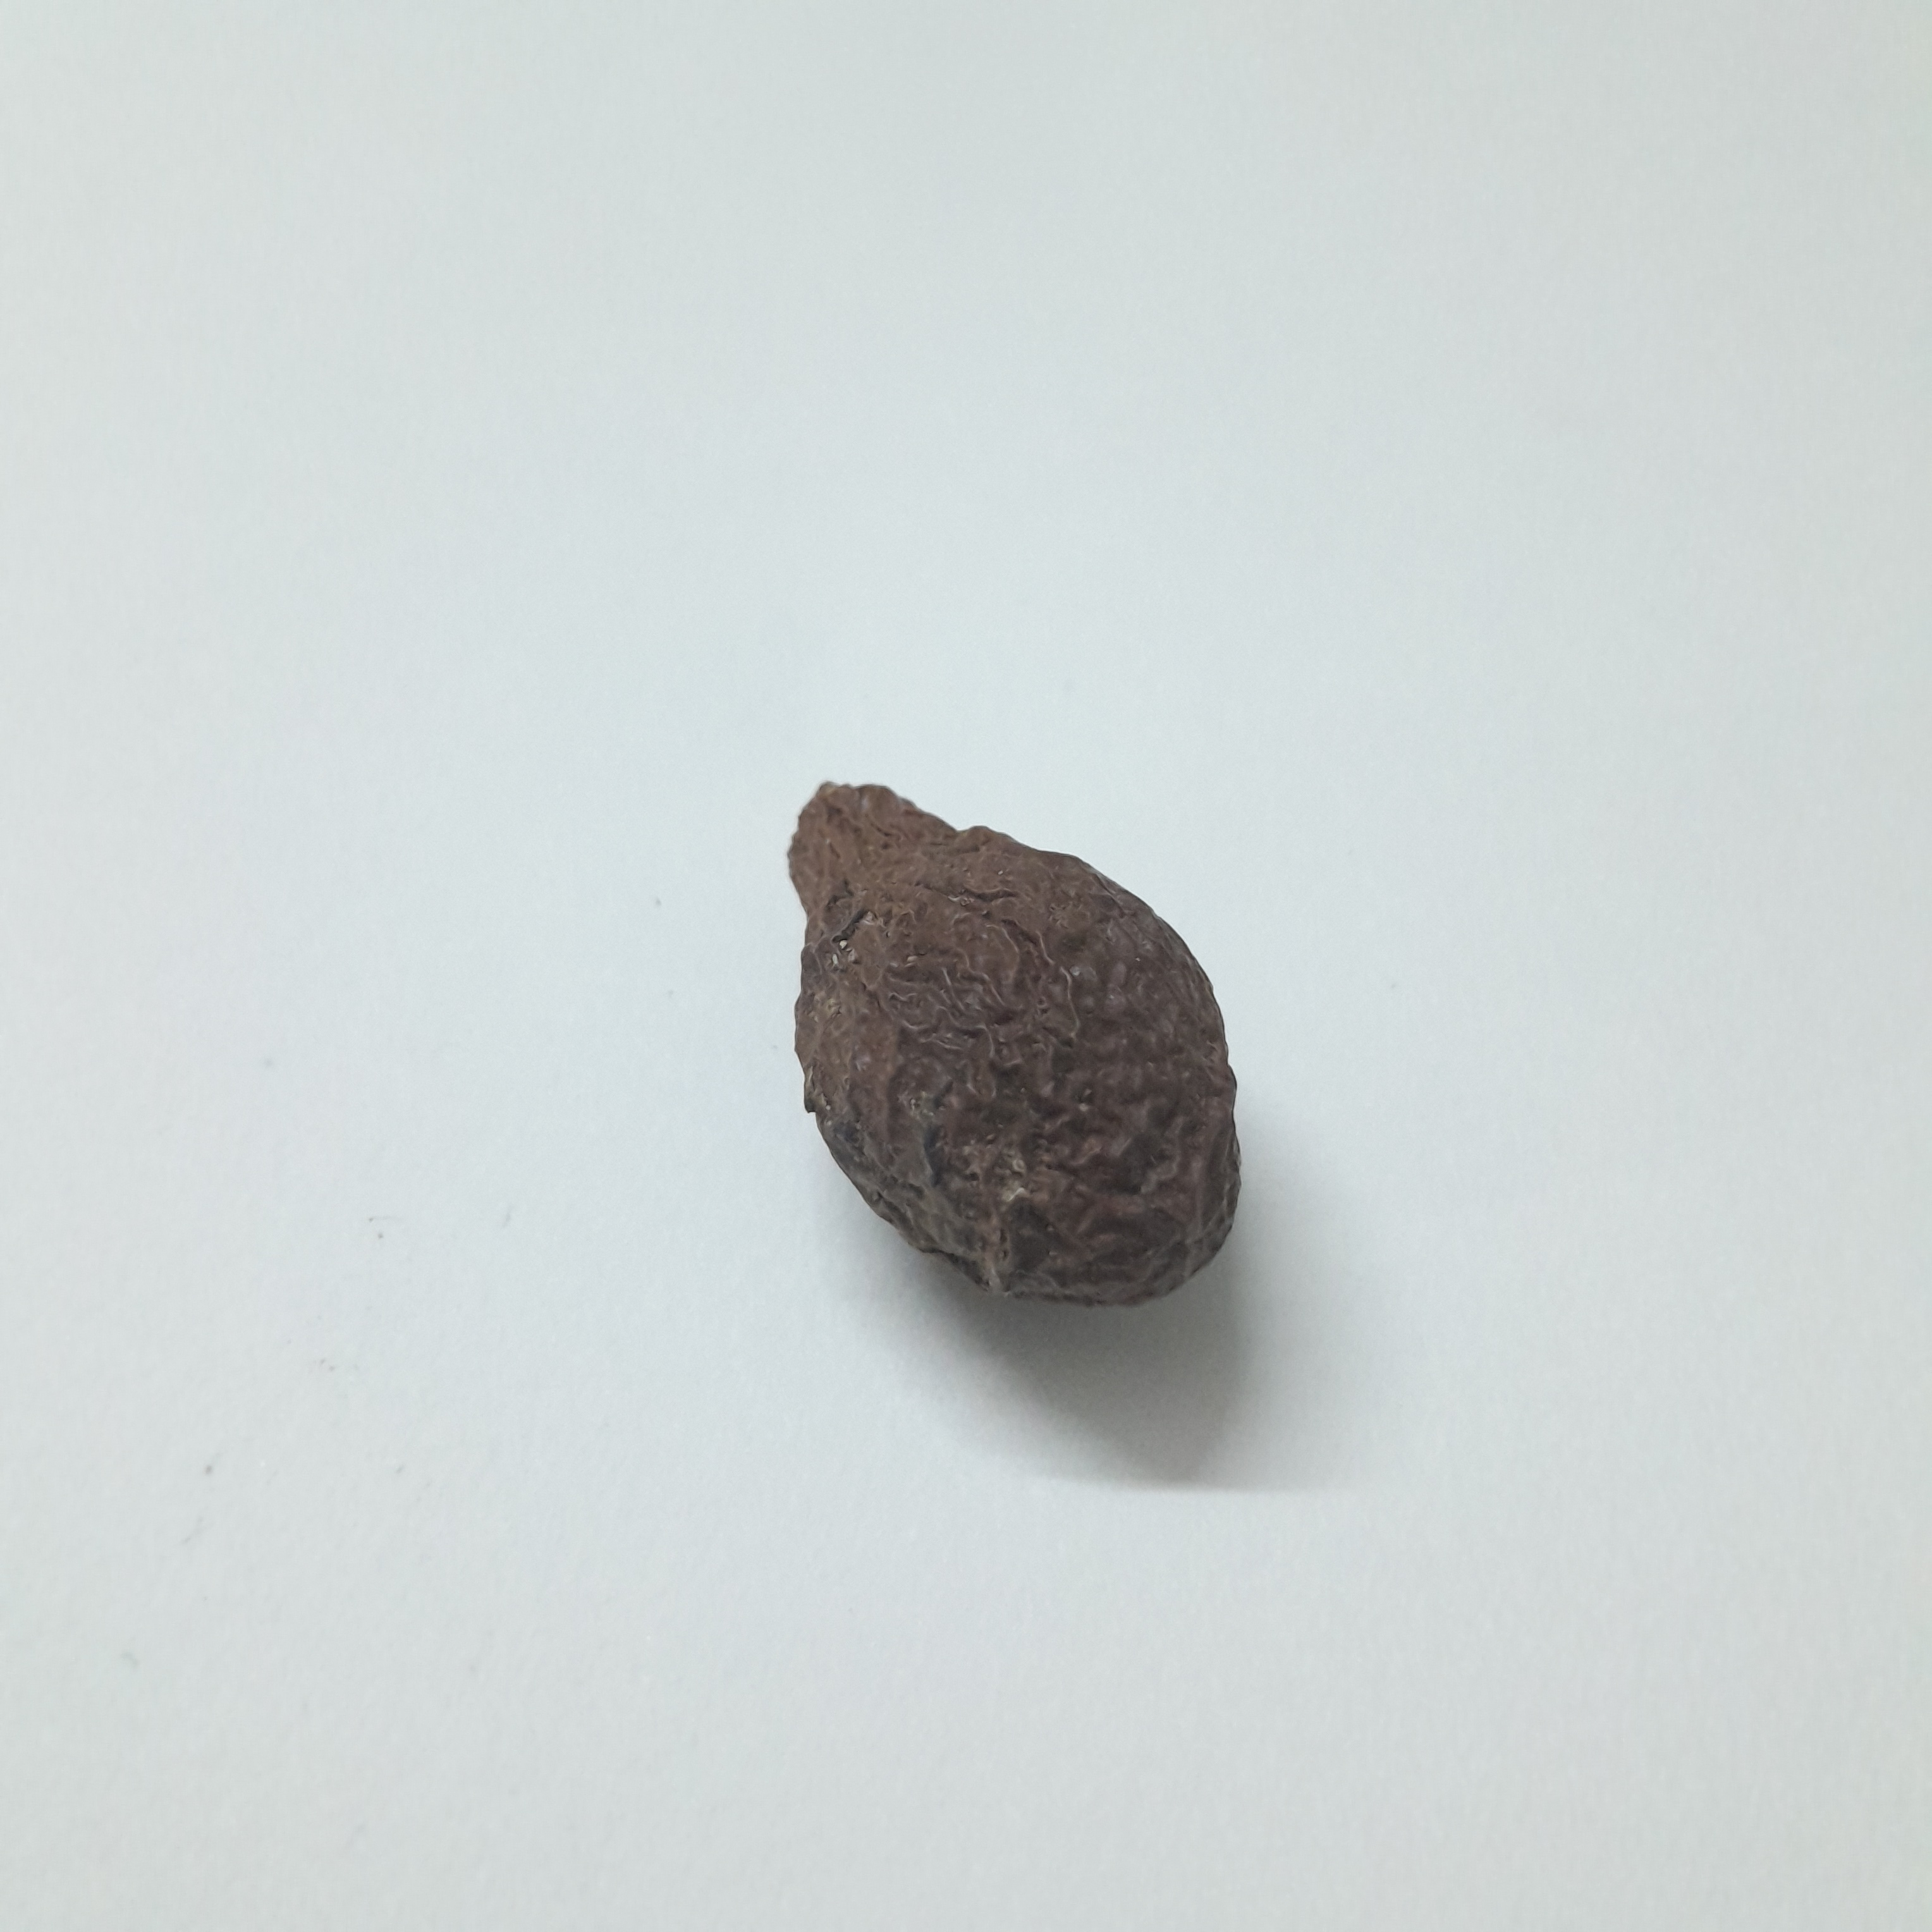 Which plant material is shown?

niranjanphal
